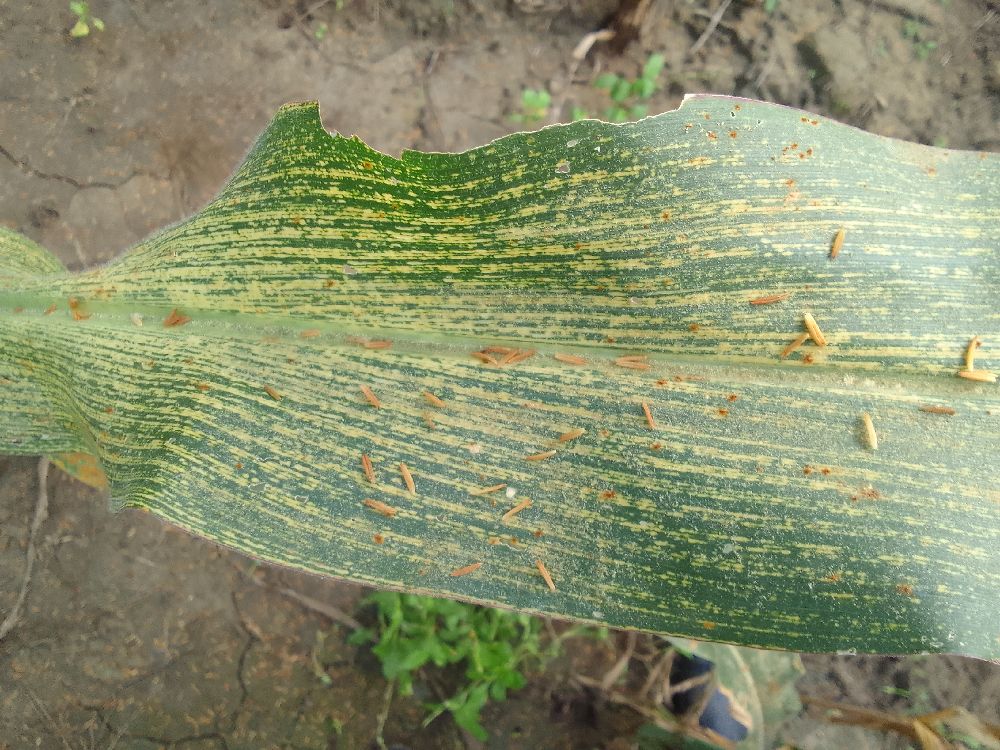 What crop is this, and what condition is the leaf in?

maize, maize streak virus
